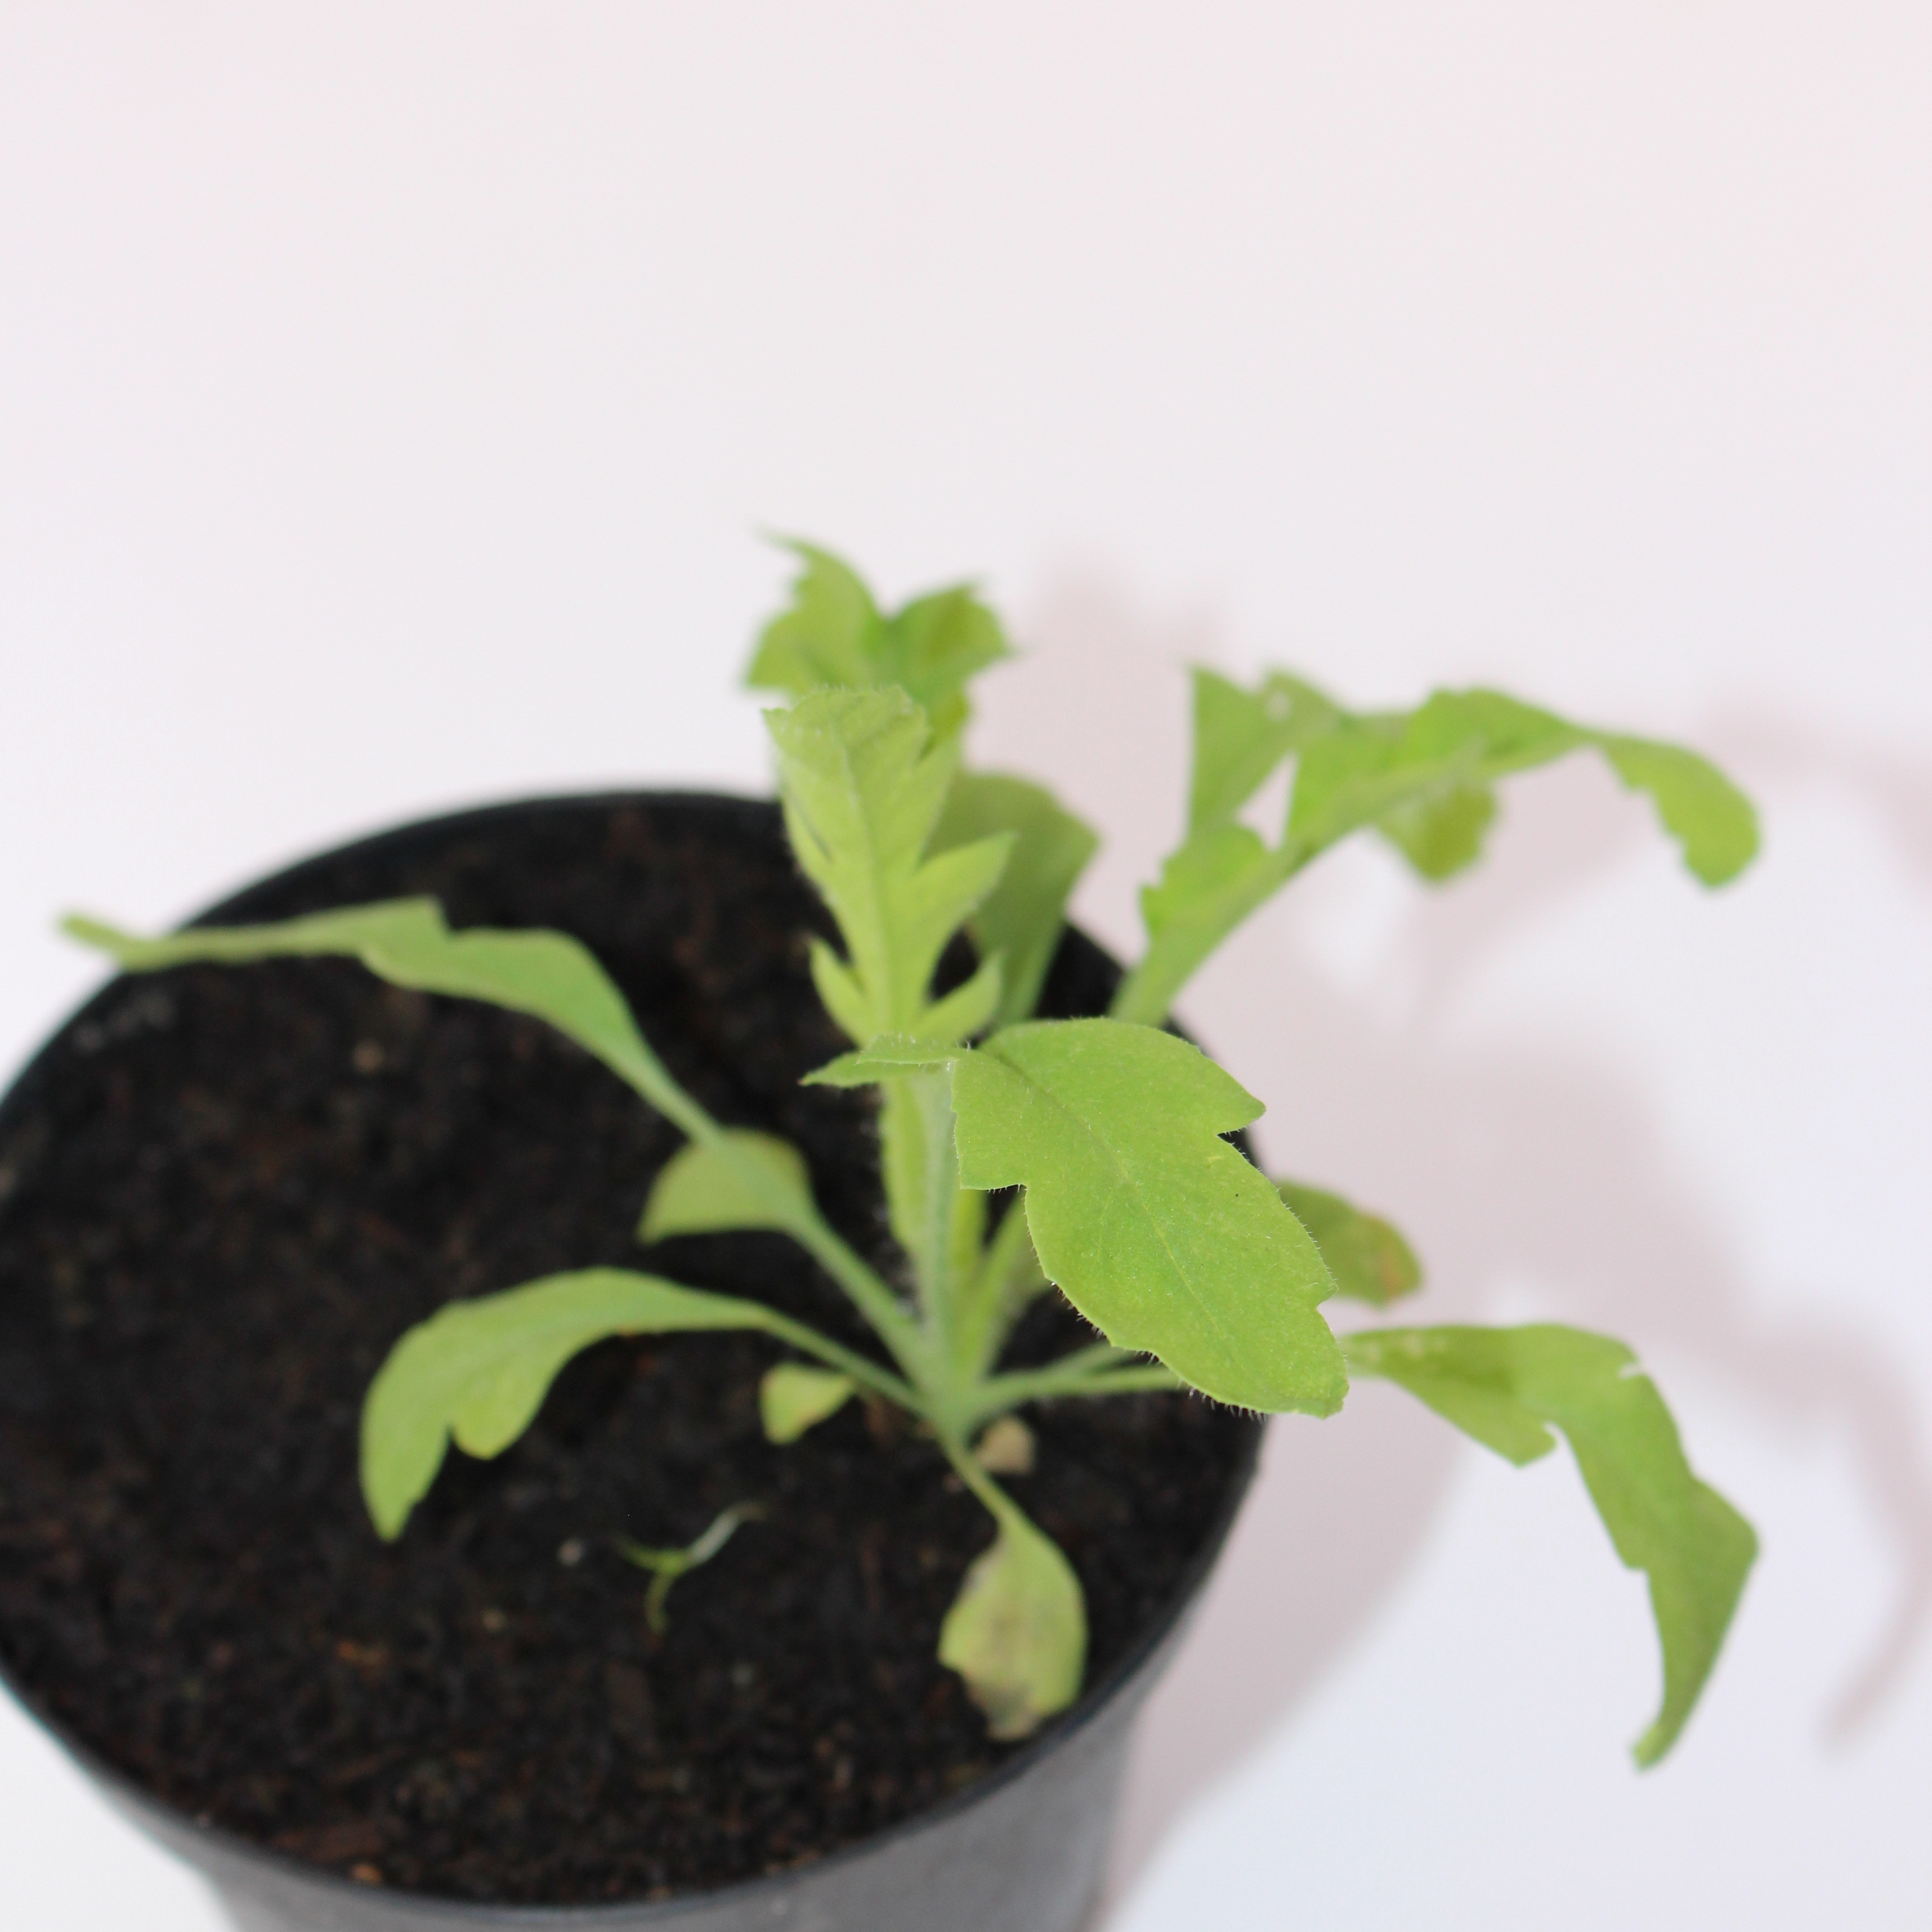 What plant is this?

Papaver rhoeas
